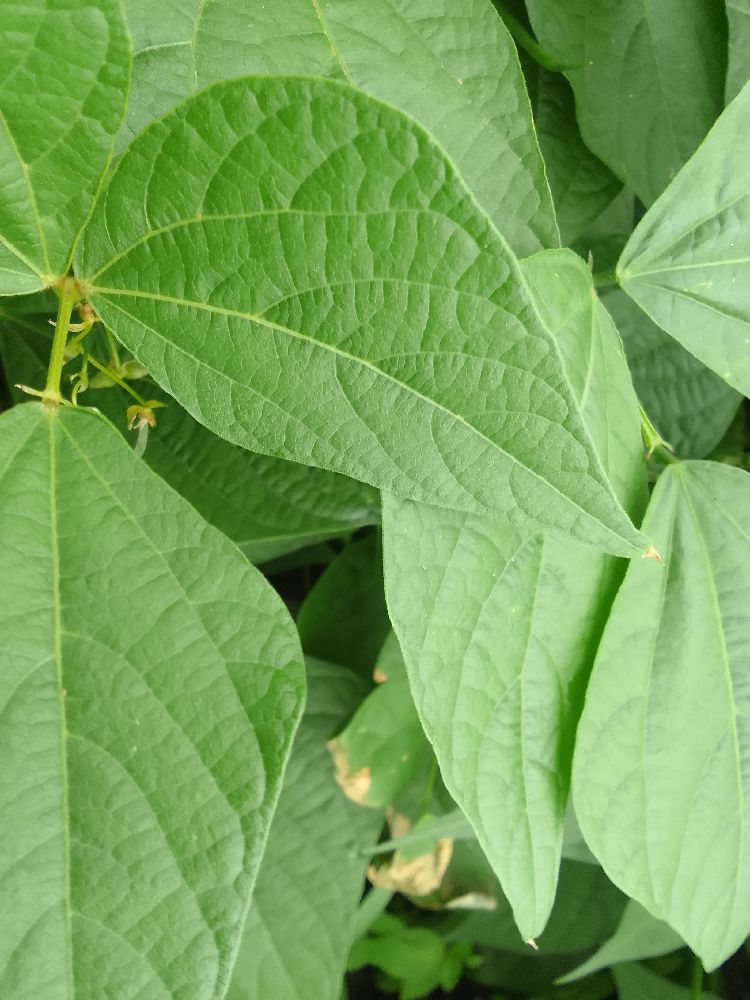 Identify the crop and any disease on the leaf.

common bean, healthy
